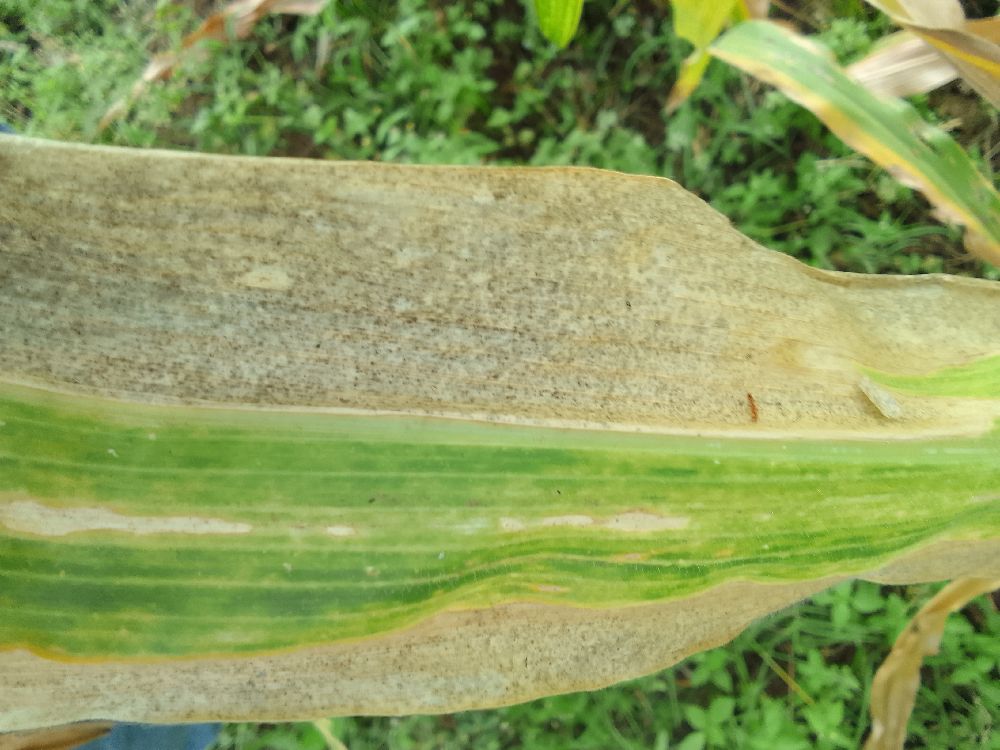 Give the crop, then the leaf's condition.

maize, maize lethal necrosis
